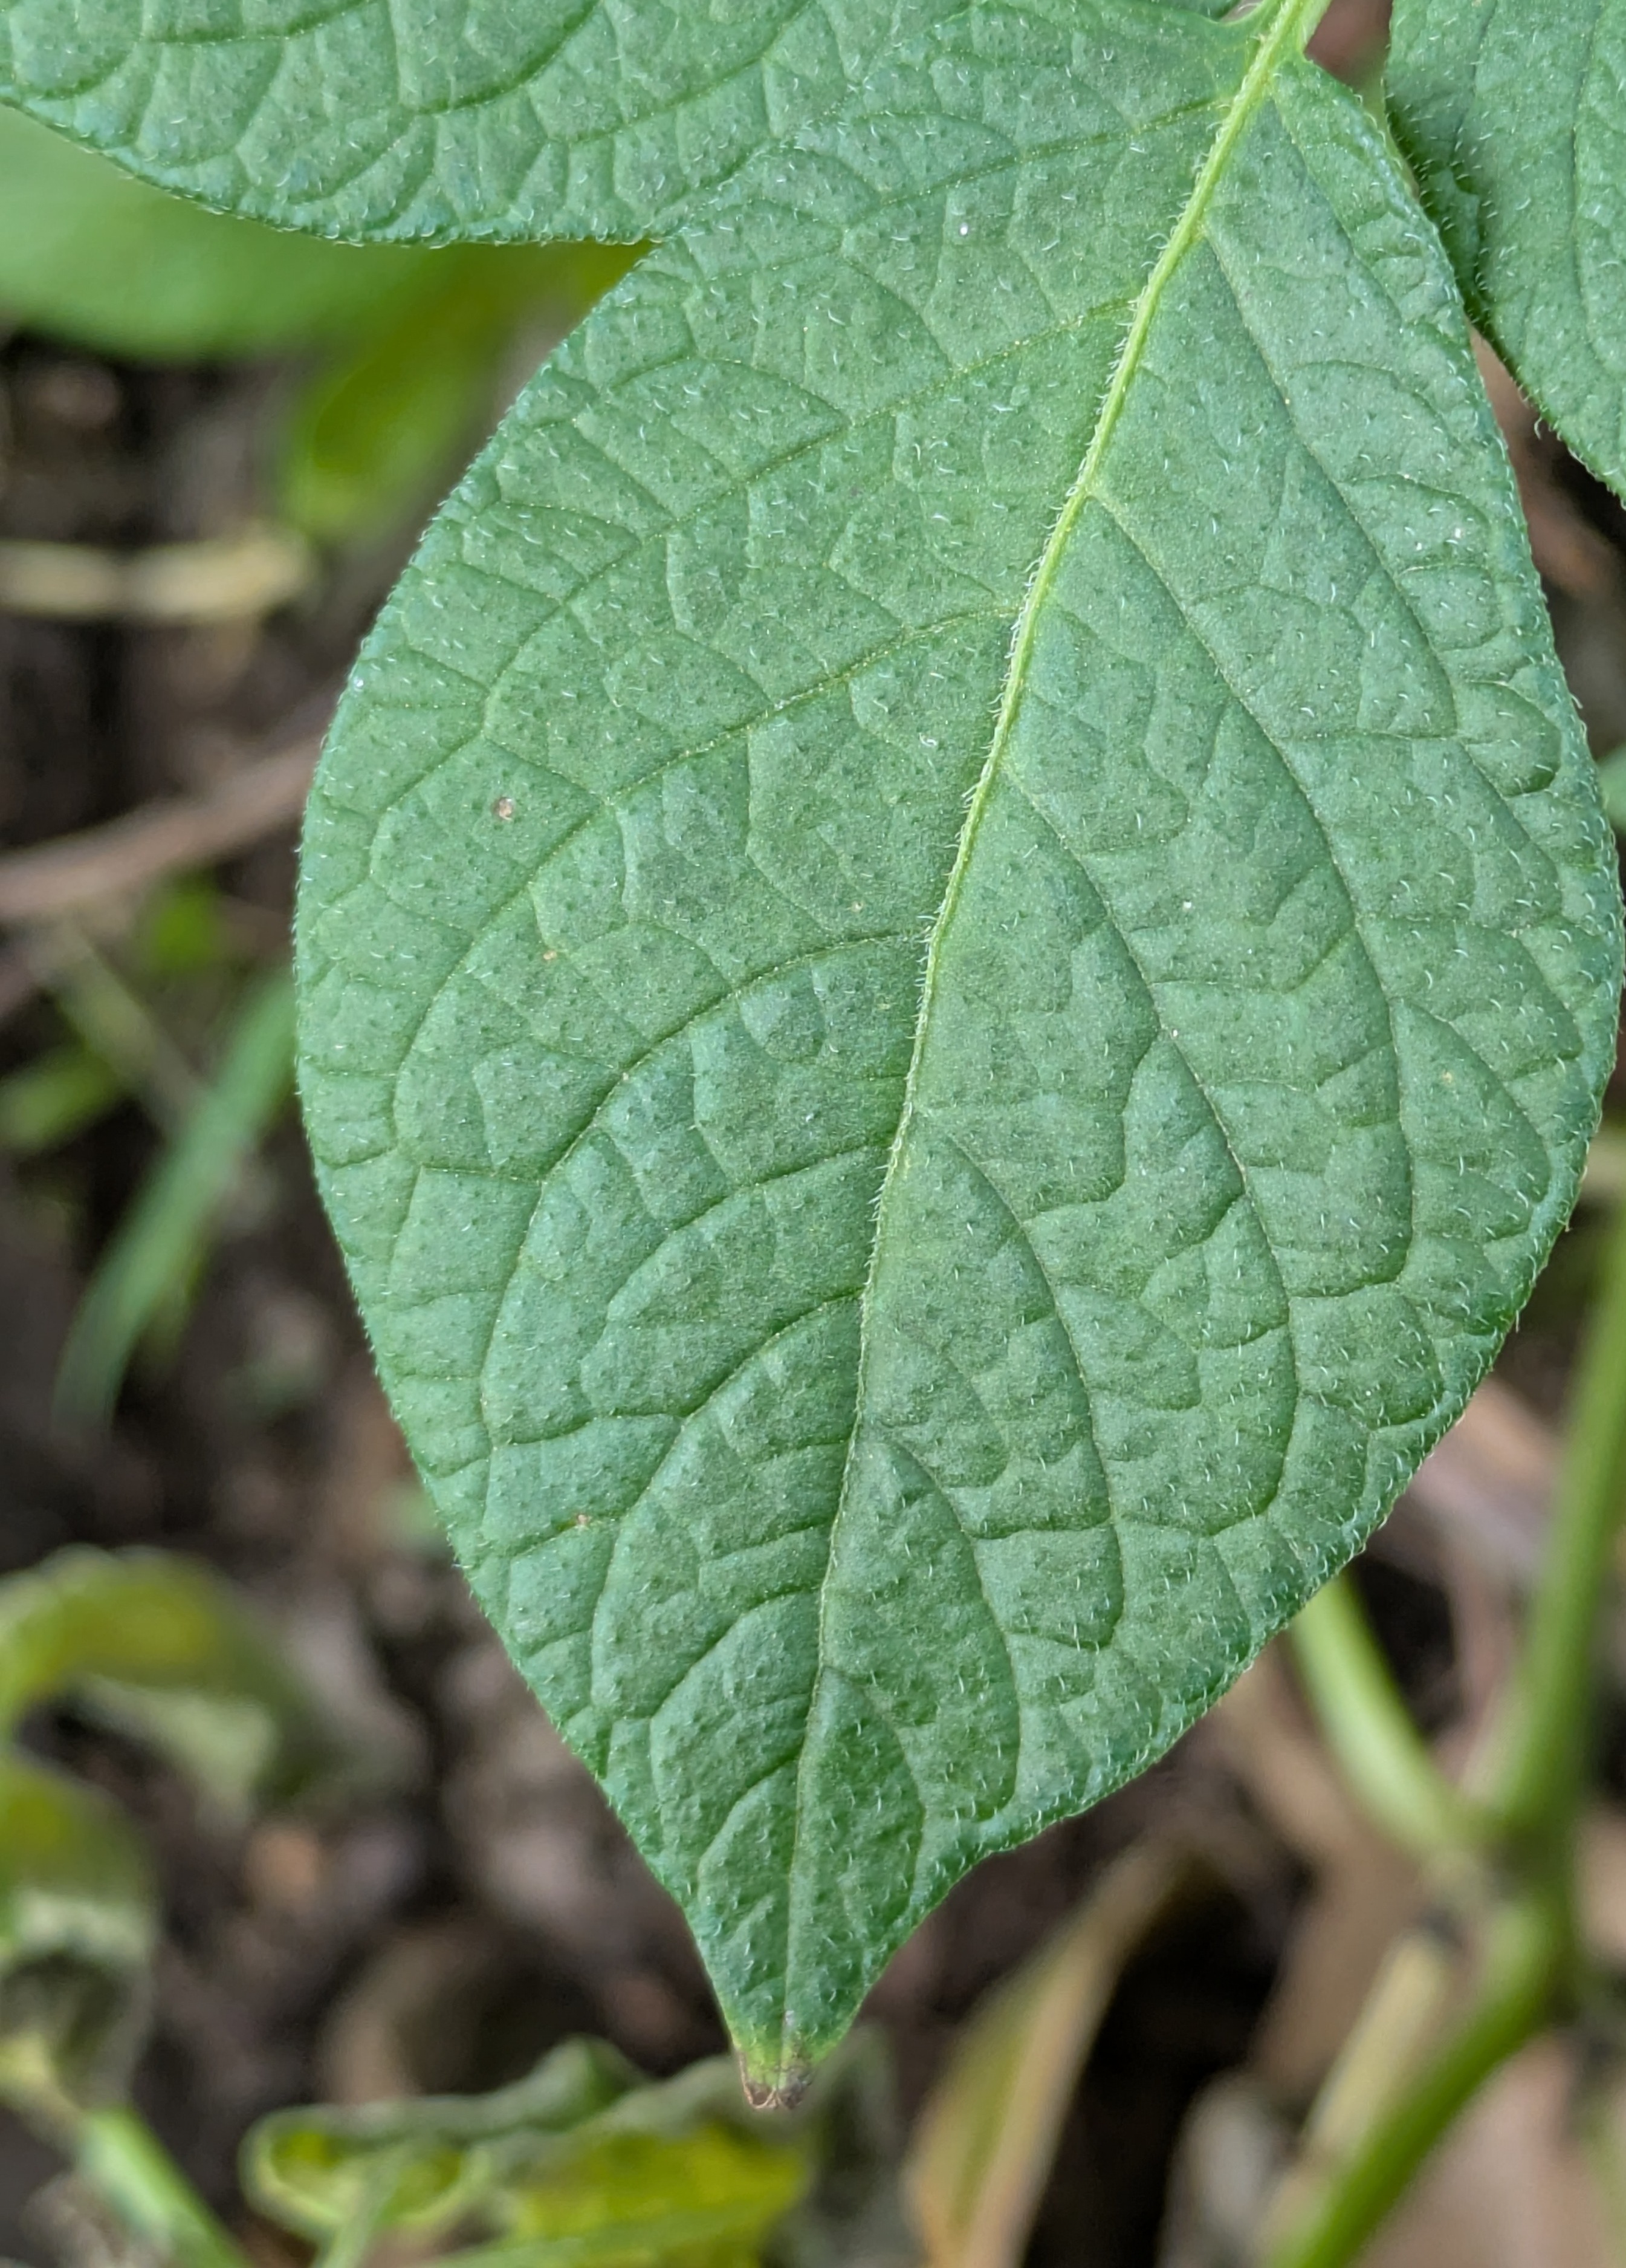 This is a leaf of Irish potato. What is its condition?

healthy
